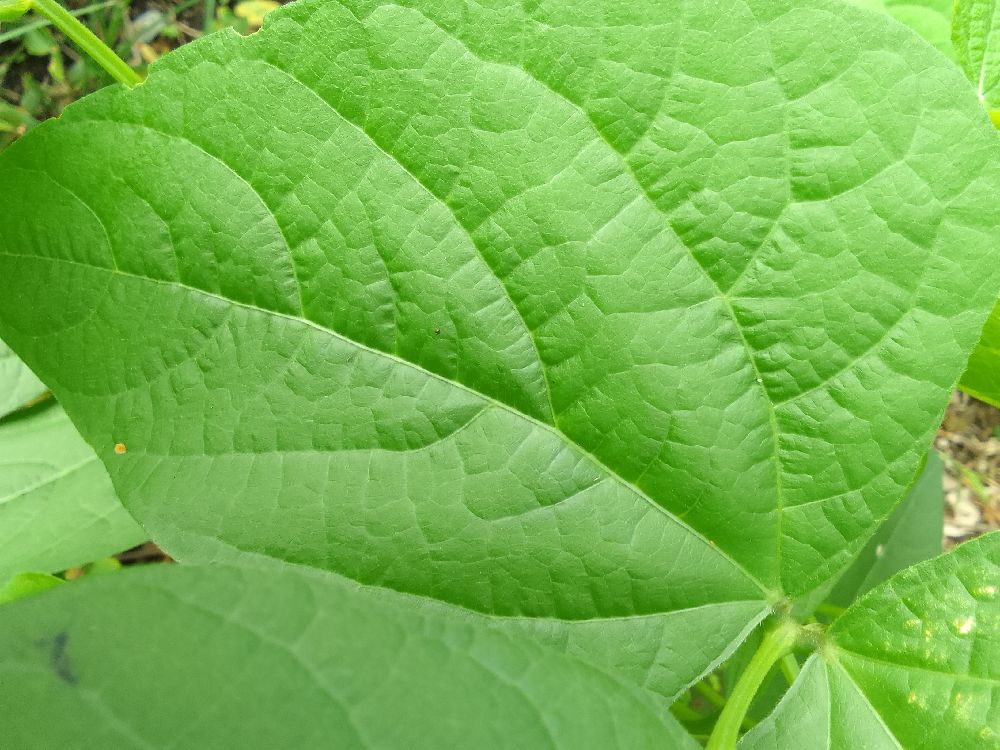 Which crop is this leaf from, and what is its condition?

common bean, healthy
